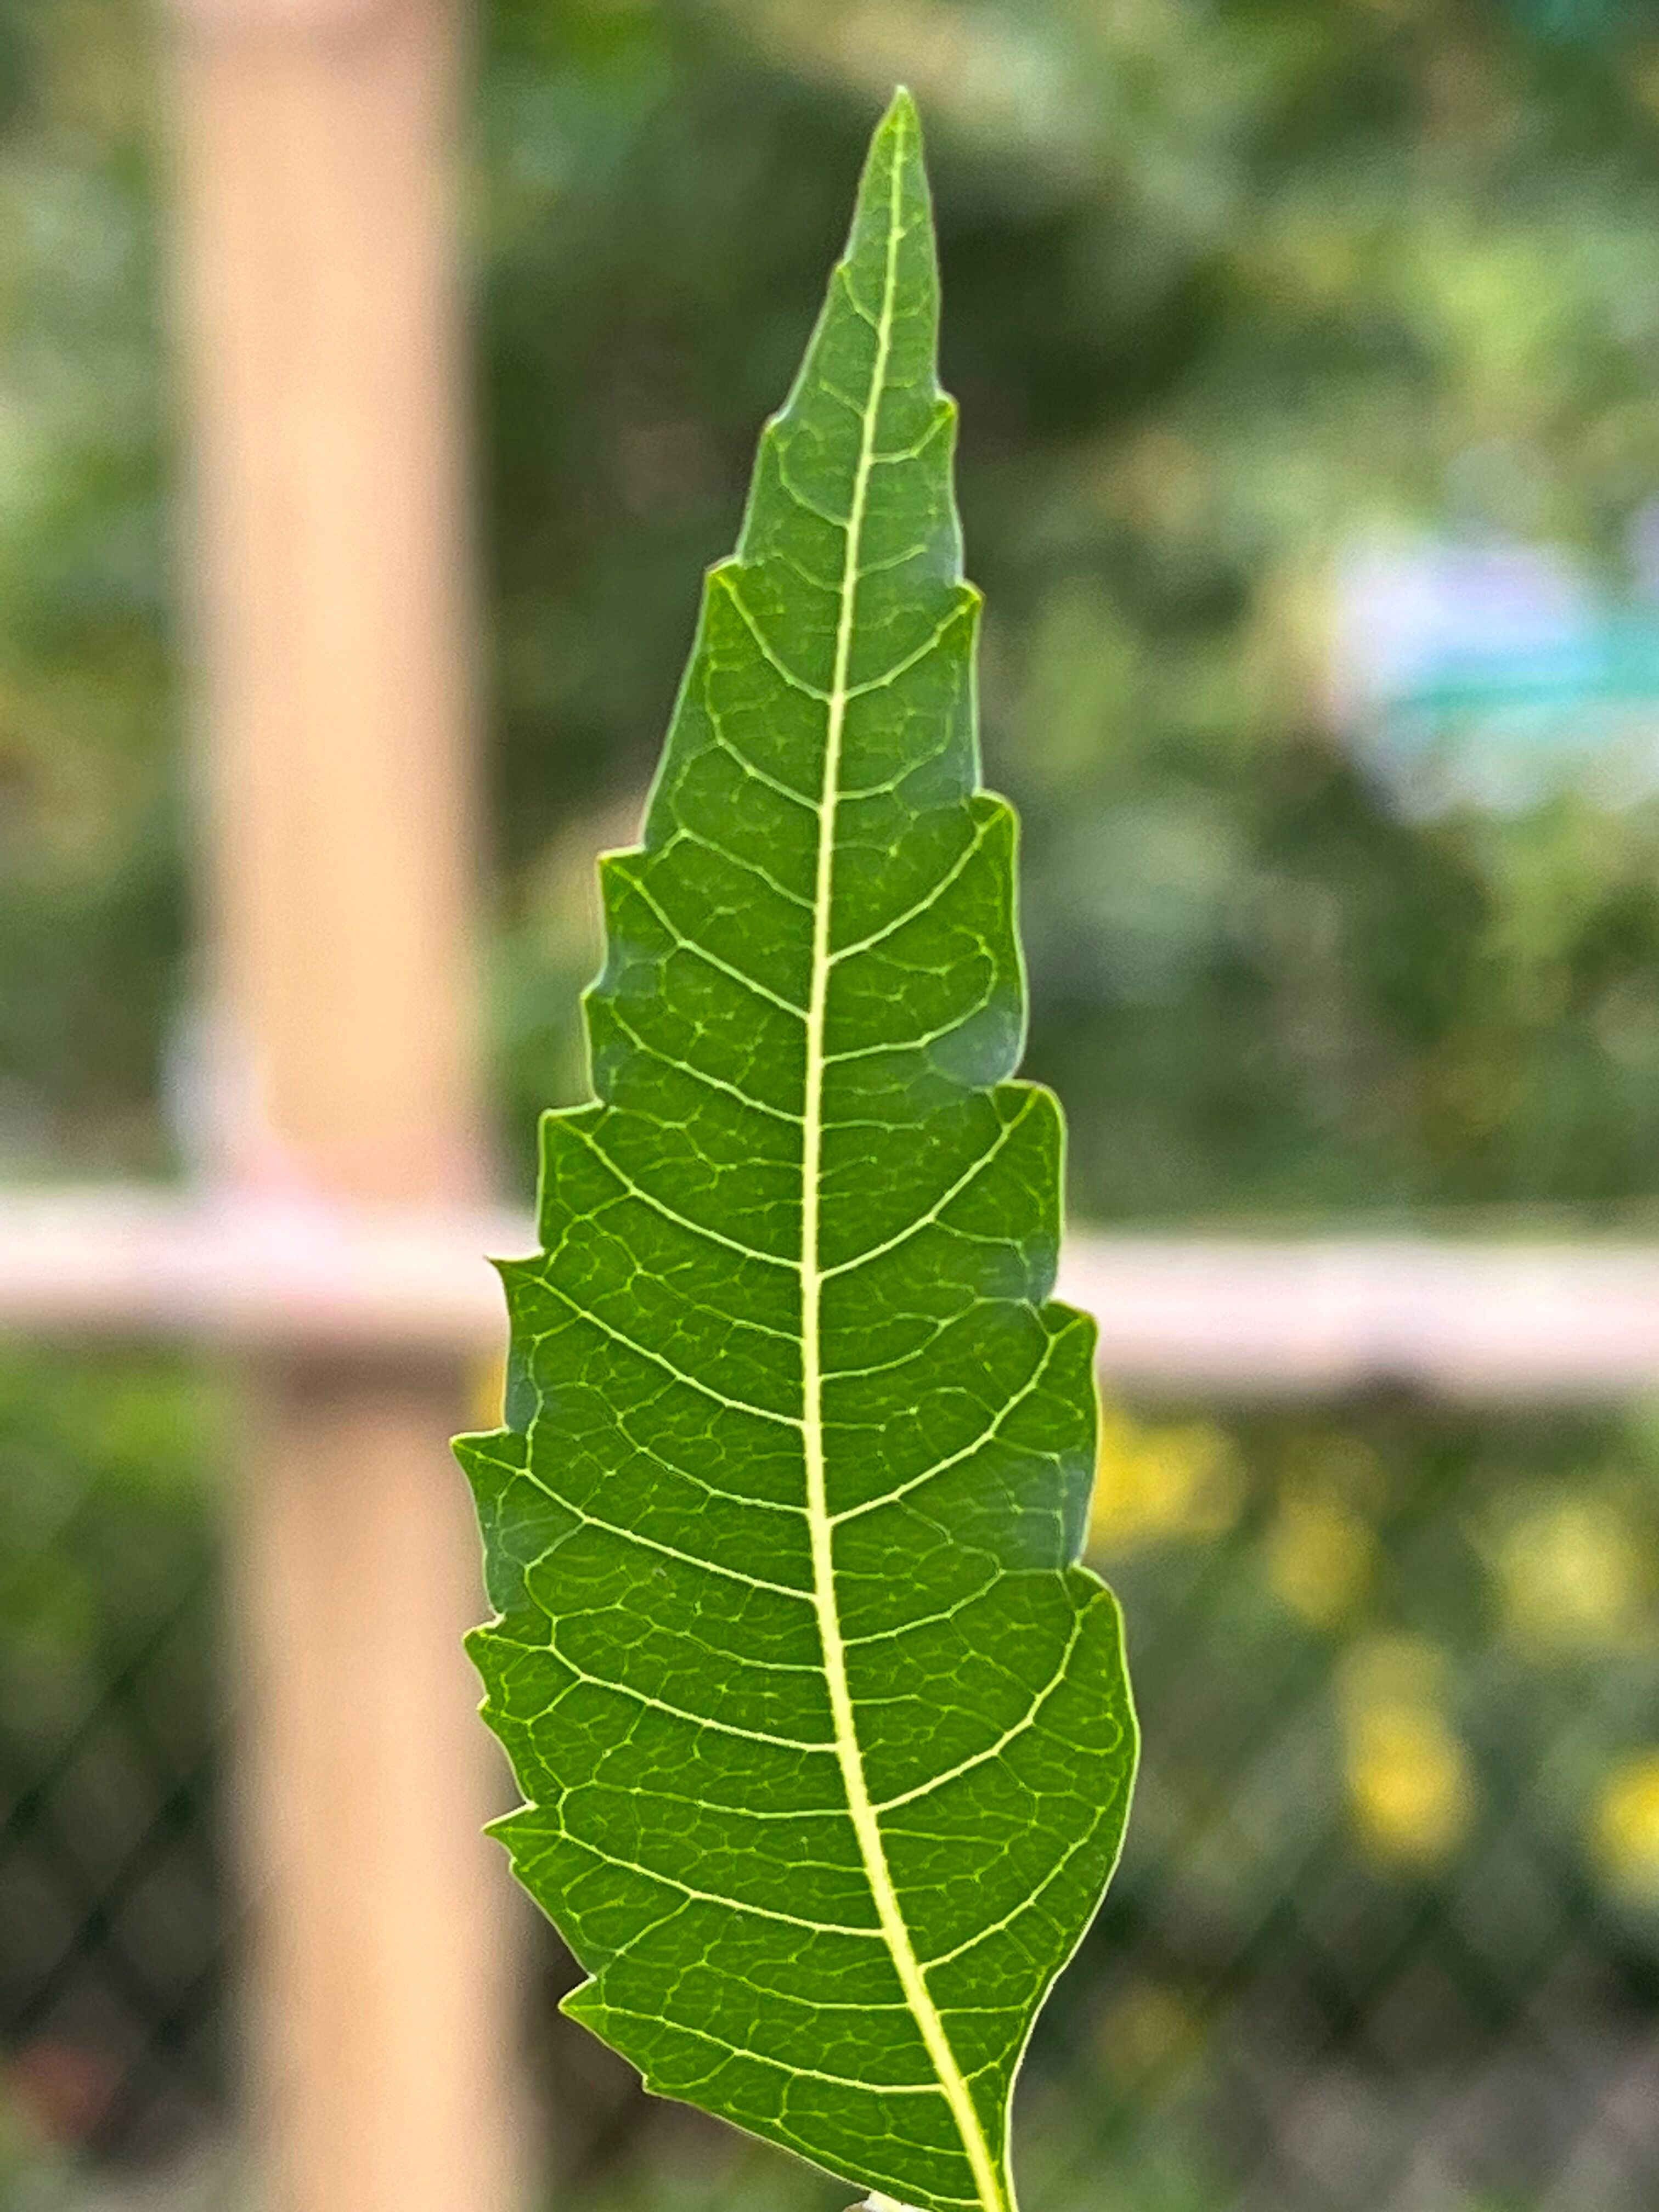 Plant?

neem
